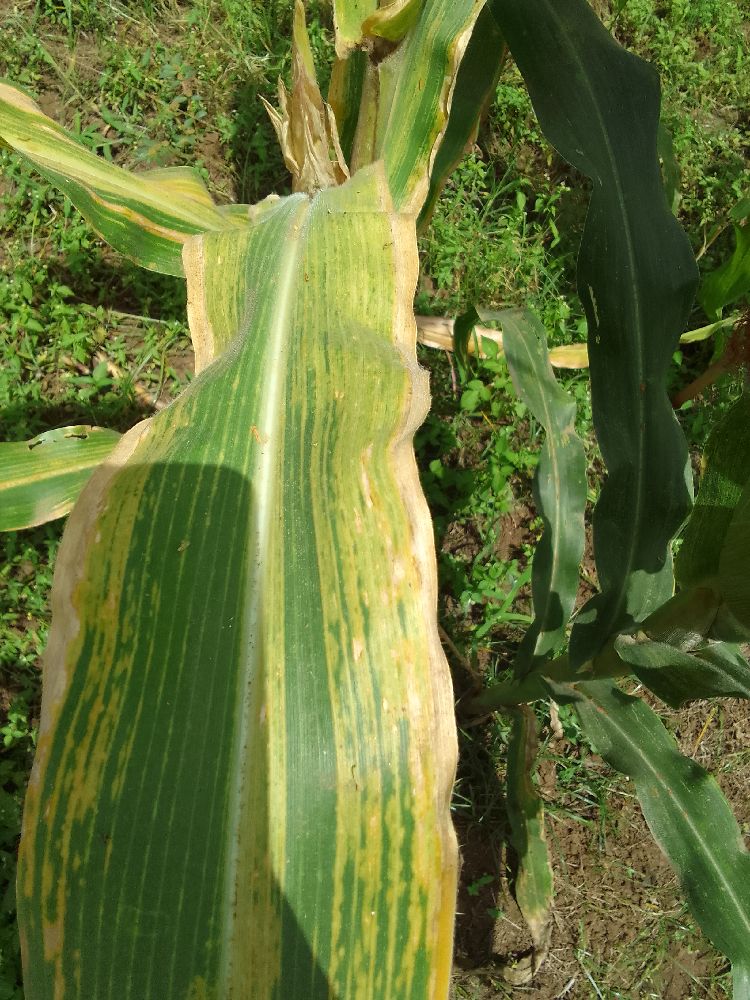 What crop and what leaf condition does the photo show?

maize, maize lethal necrosis
